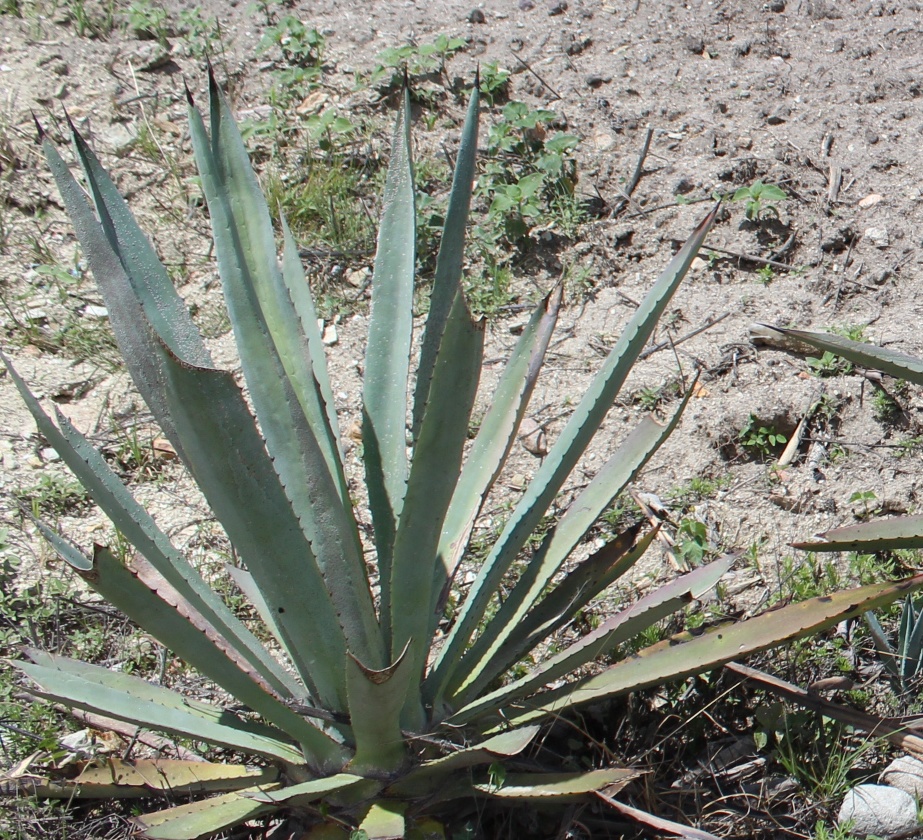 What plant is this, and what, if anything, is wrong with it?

agave, small
